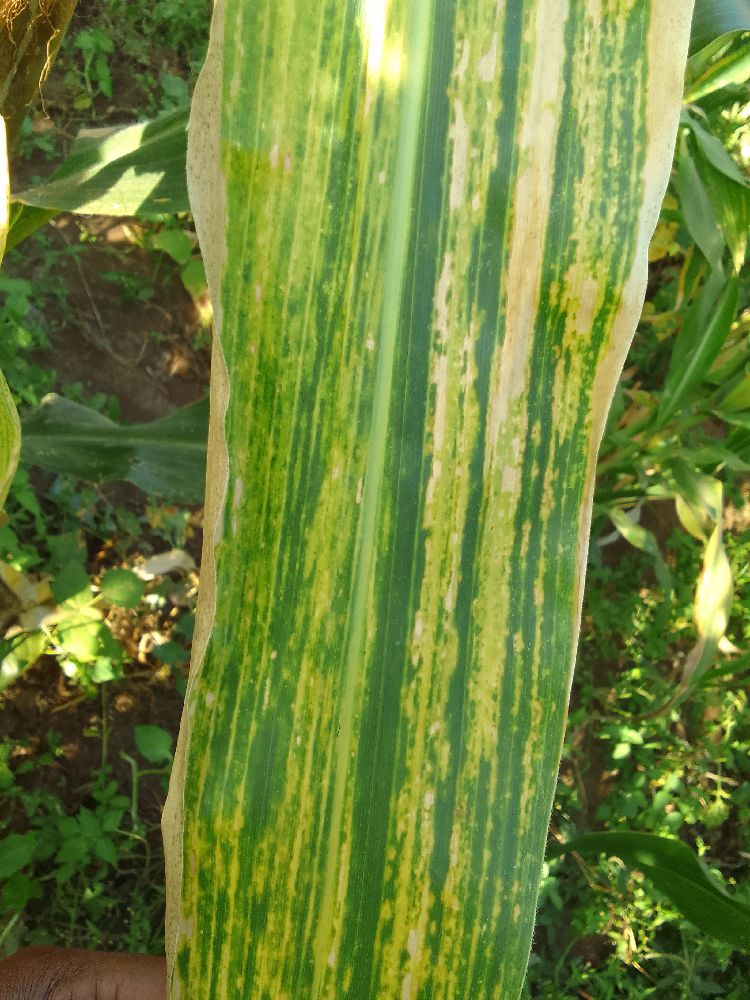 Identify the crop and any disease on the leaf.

maize, maize lethal necrosis
